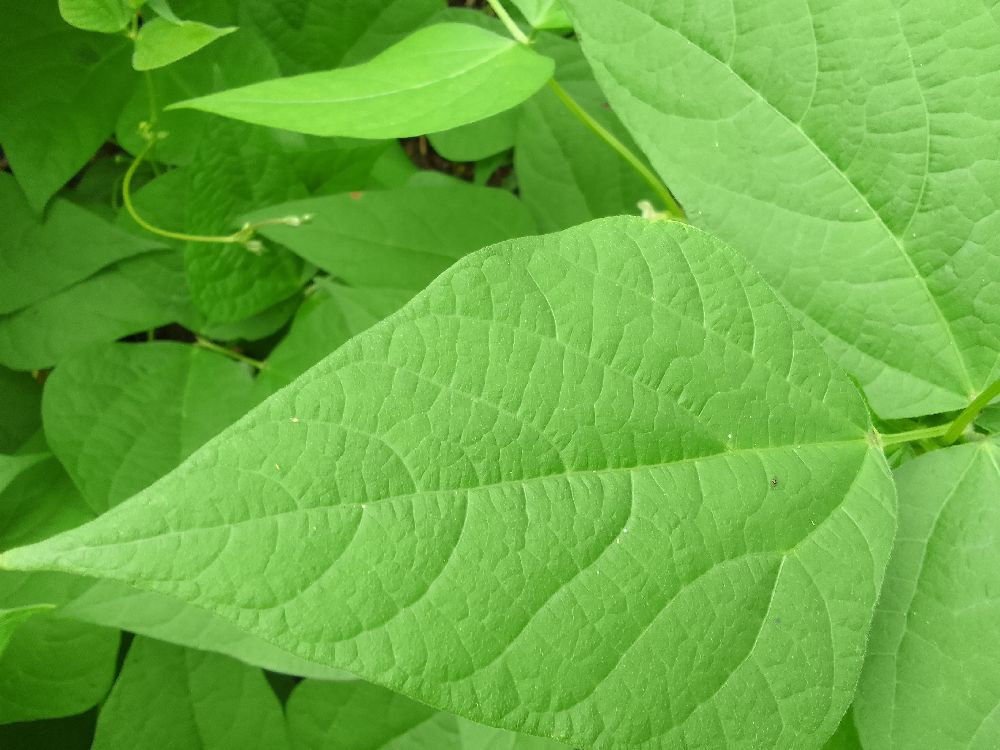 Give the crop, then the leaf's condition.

common bean, healthy
